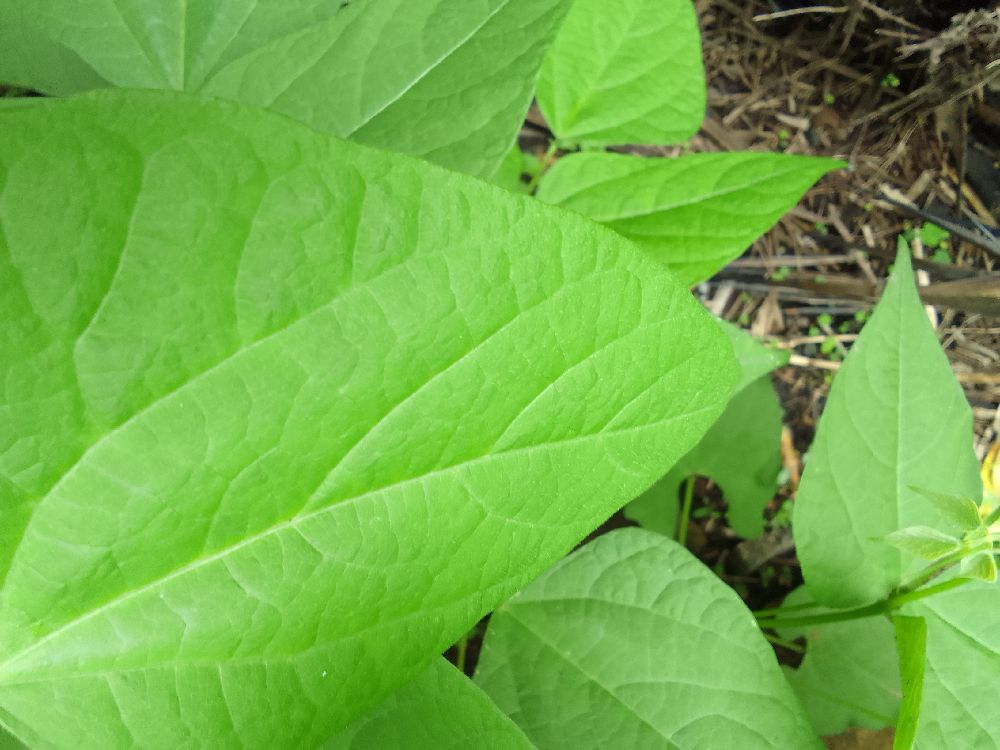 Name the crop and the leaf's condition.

common bean, healthy
